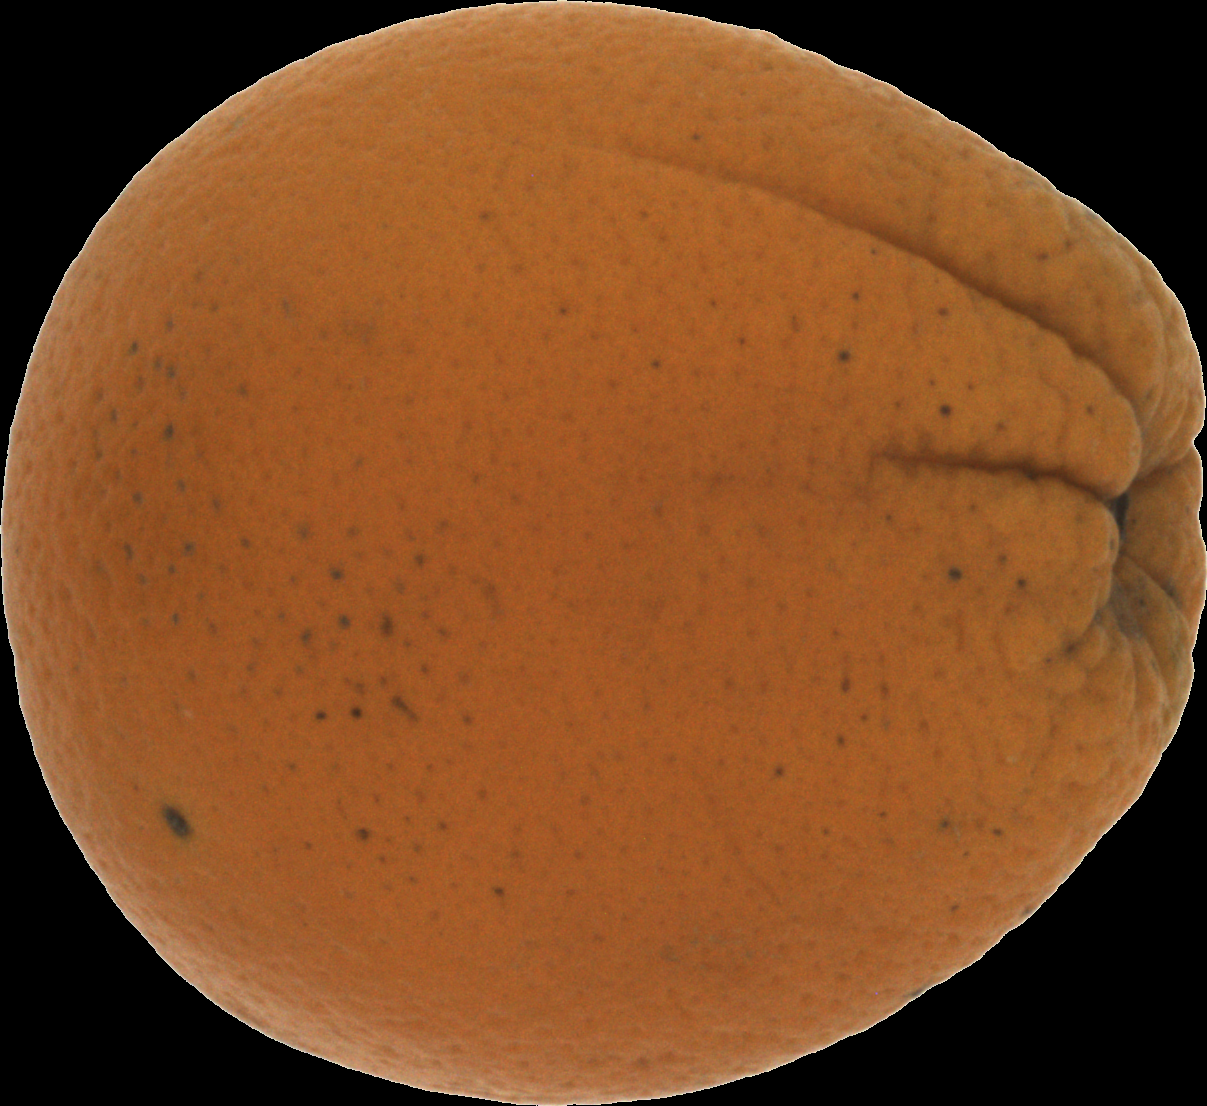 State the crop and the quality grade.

orange, bad
